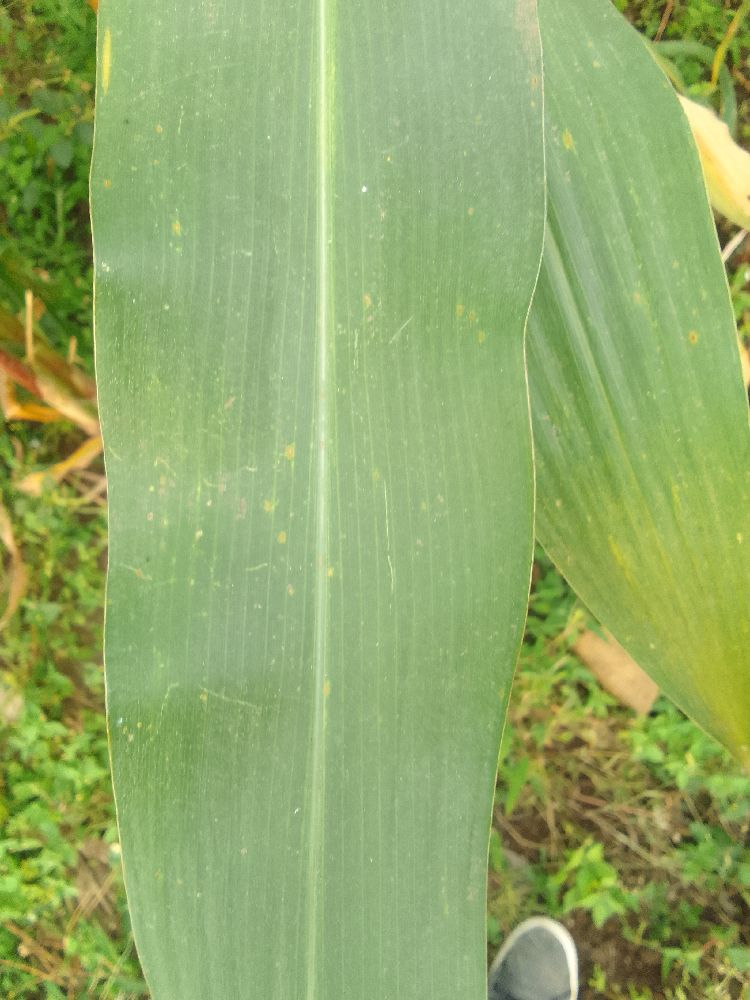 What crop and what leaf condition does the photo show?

maize, healthy
